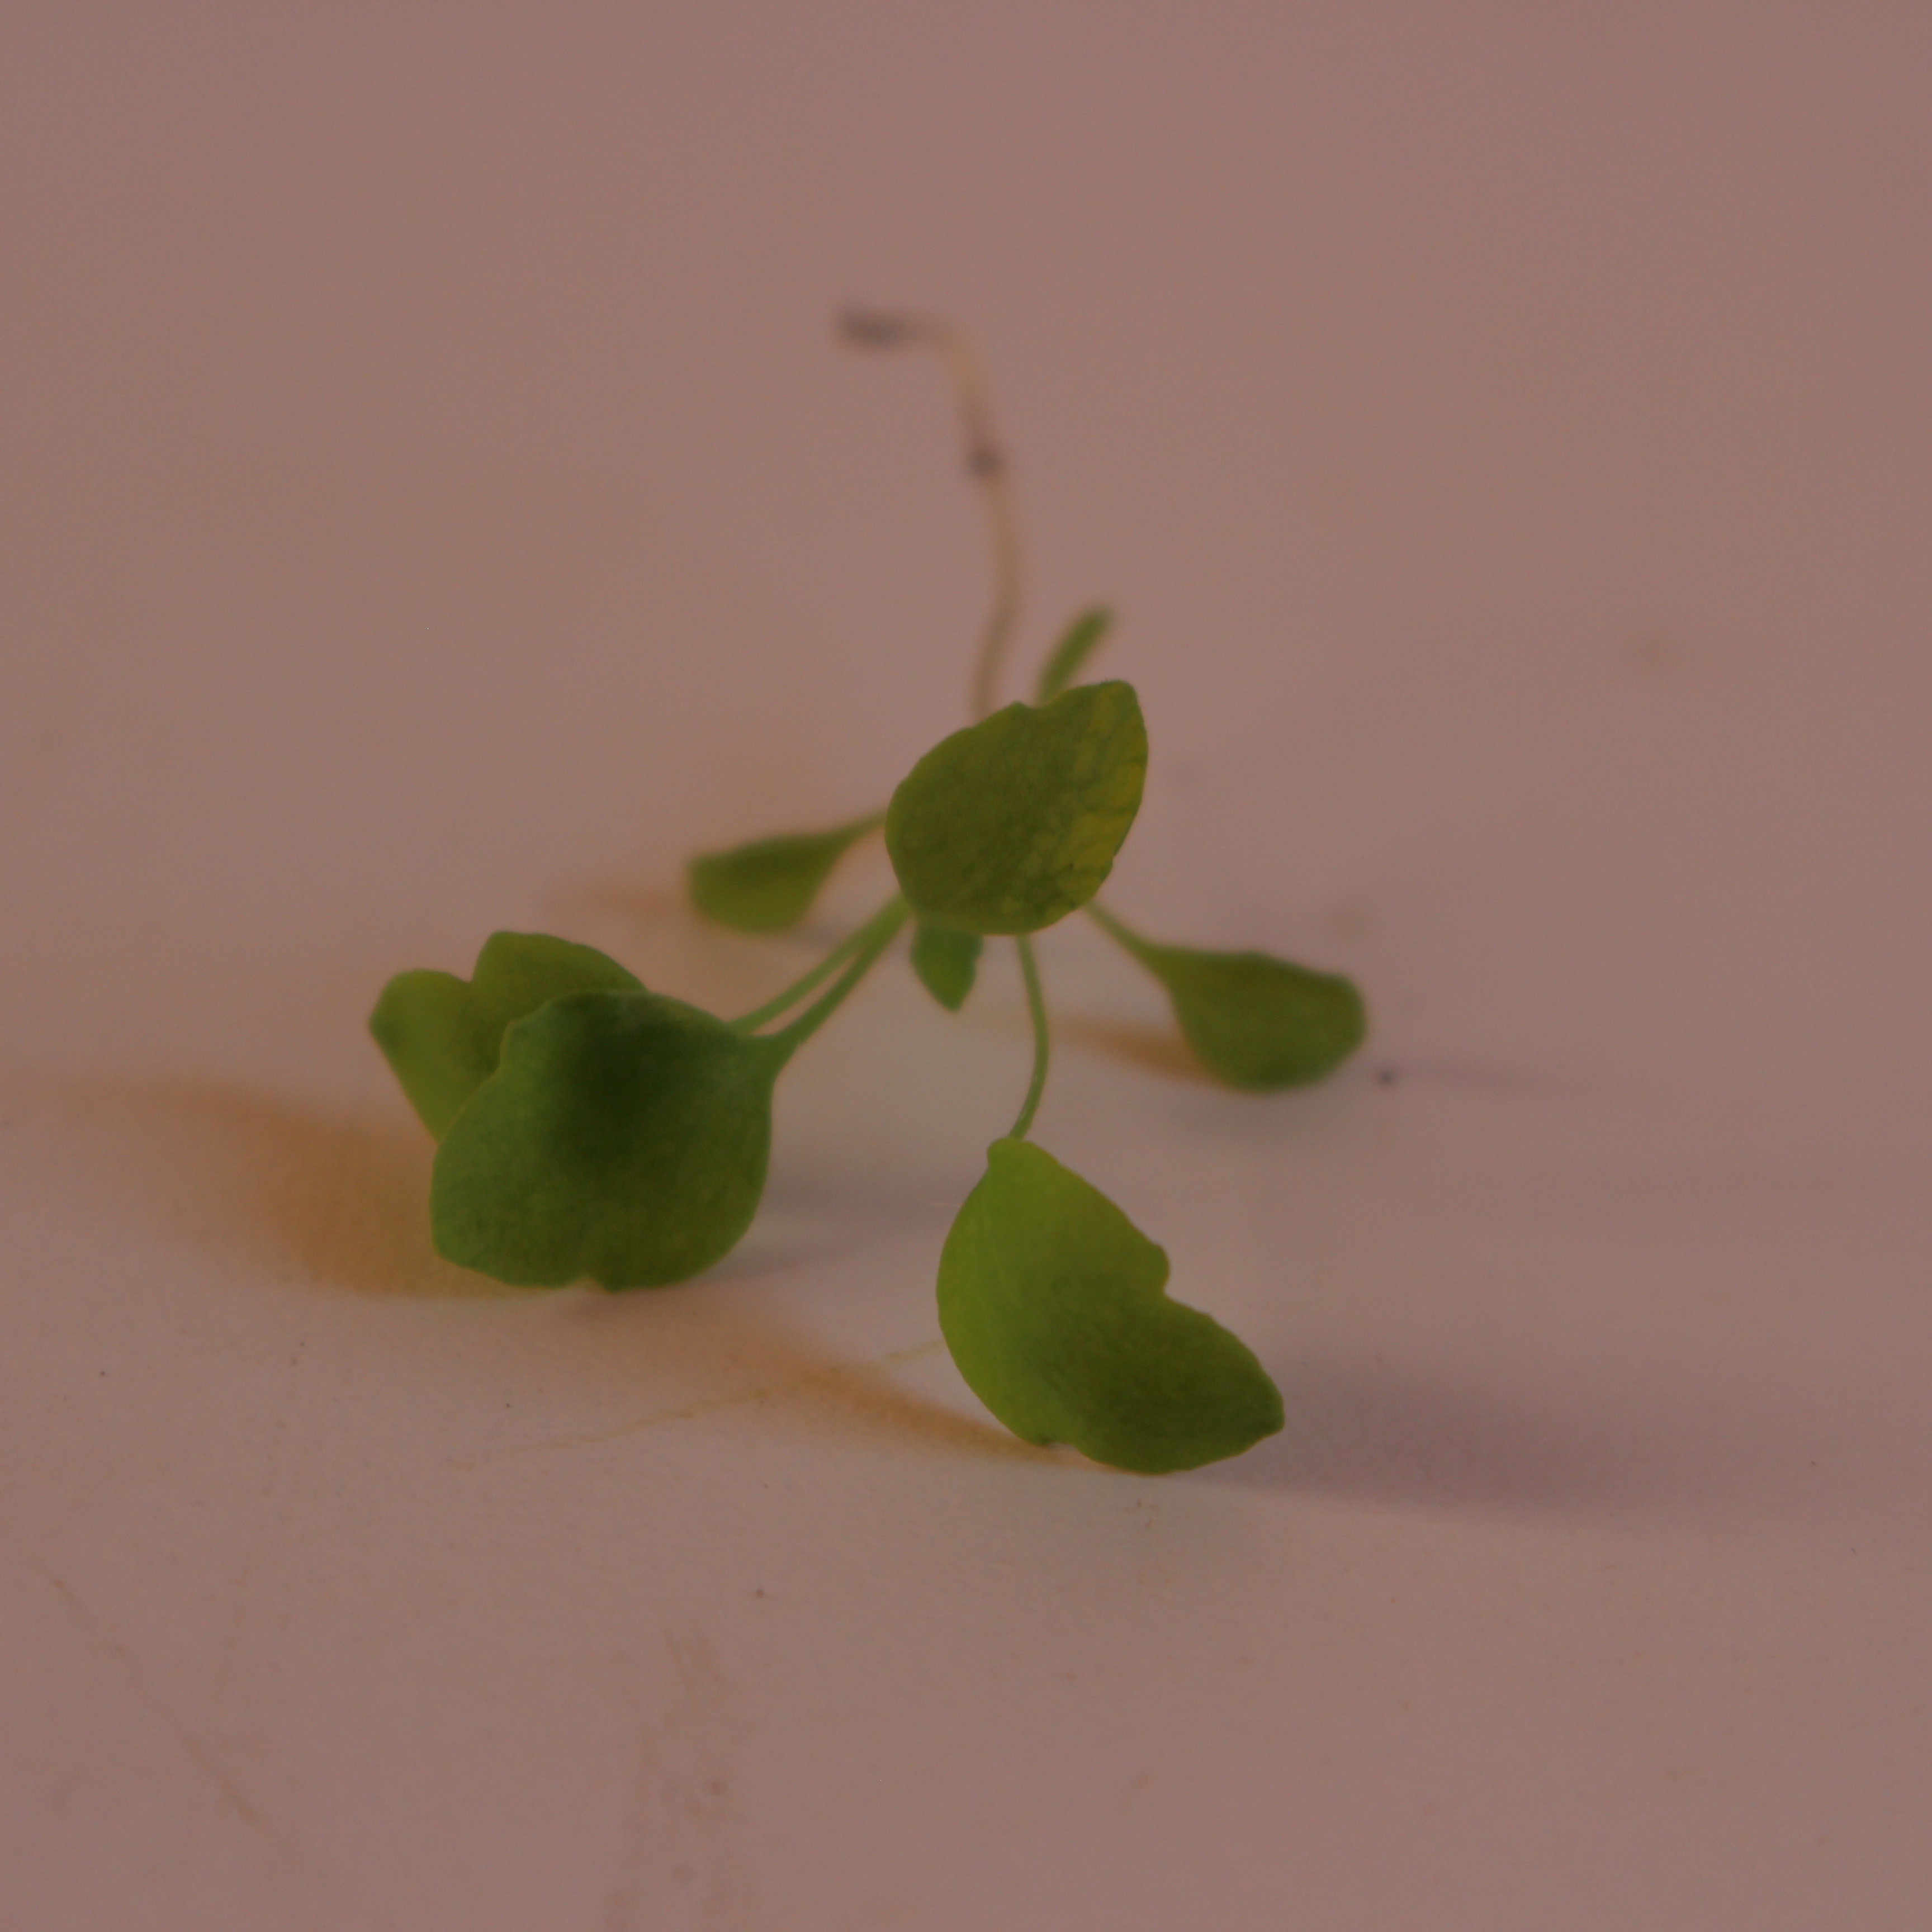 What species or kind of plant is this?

Papaver rhoeas
